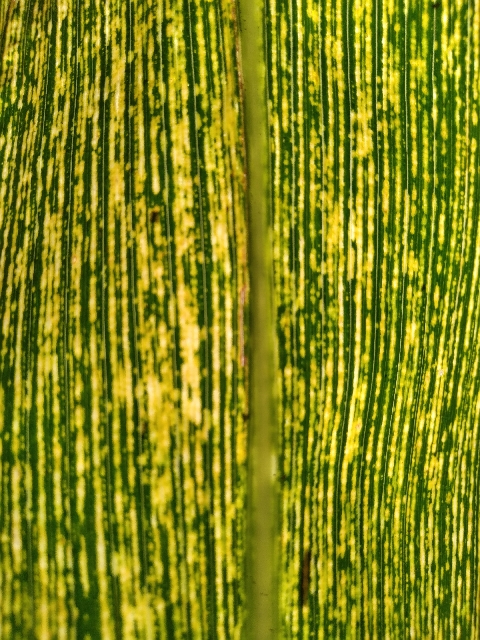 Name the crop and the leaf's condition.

maize, maize streak virus
